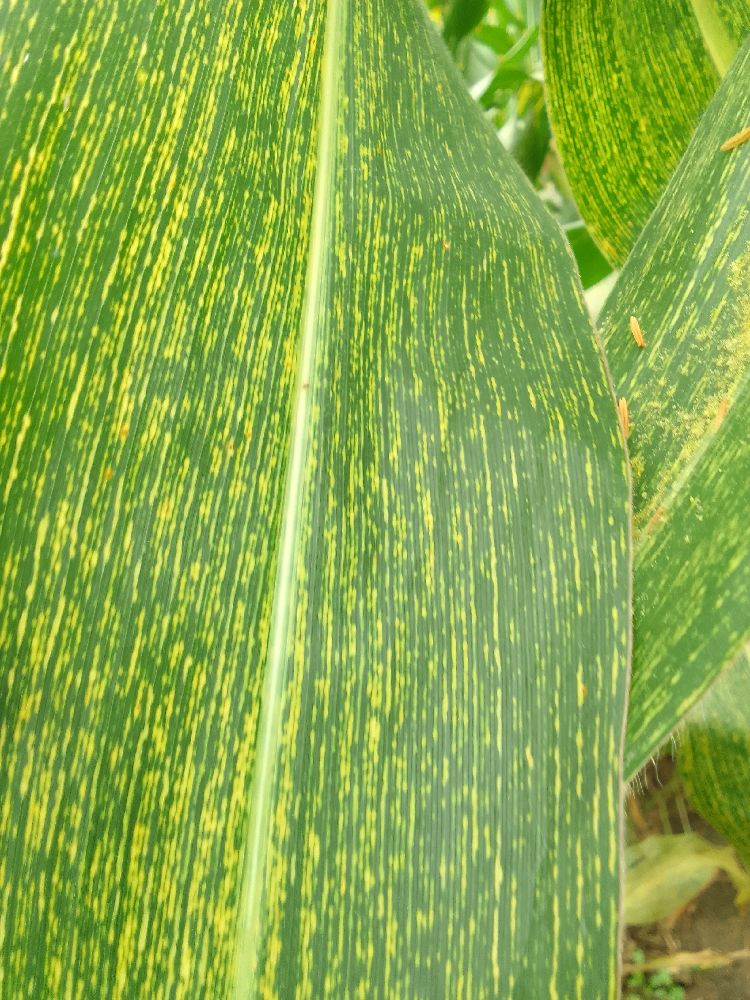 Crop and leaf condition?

maize, maize streak virus
